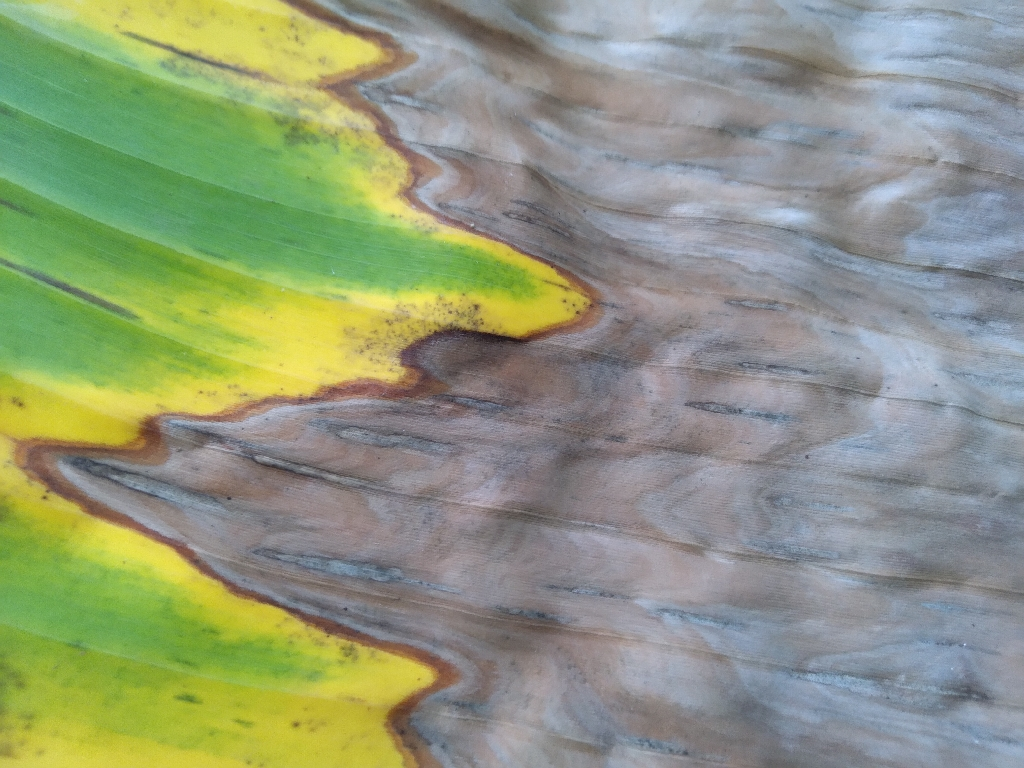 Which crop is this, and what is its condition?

banana, black sigatoka
